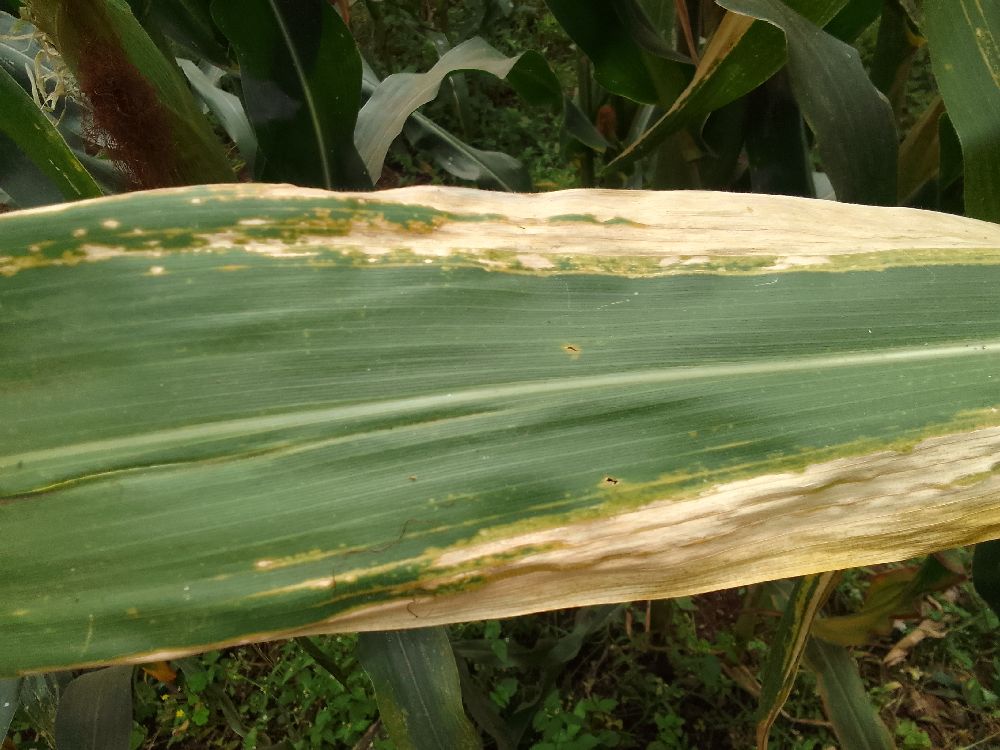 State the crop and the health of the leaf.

maize, maize lethal necrosis
